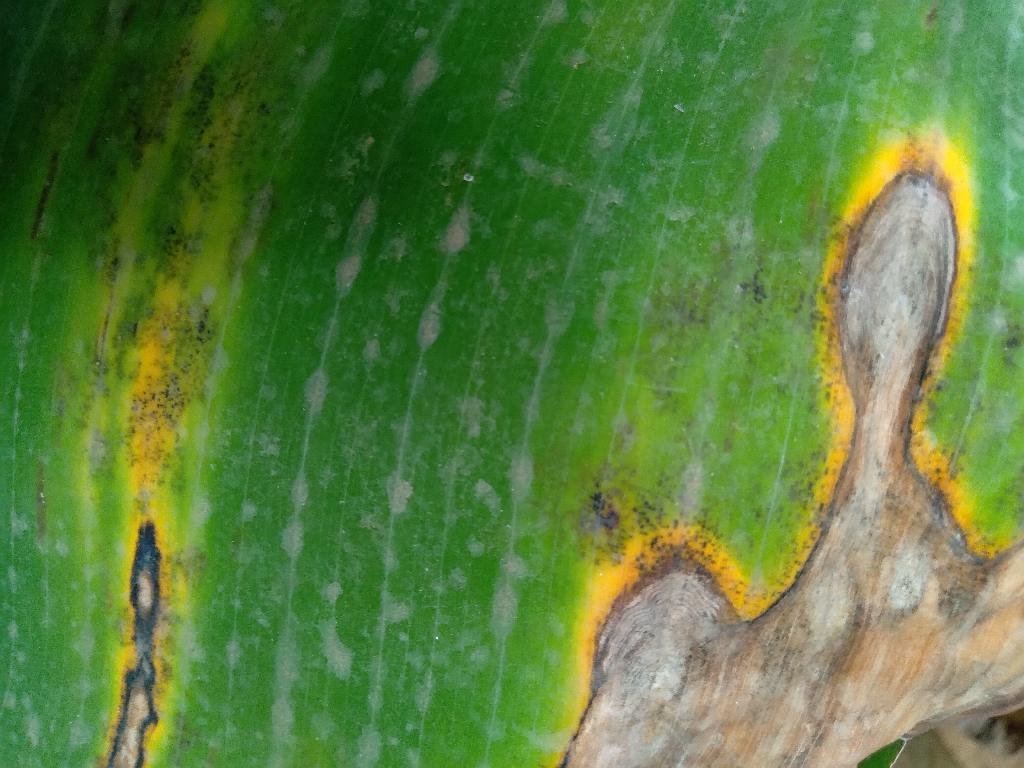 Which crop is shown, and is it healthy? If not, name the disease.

banana, black sigatoka
